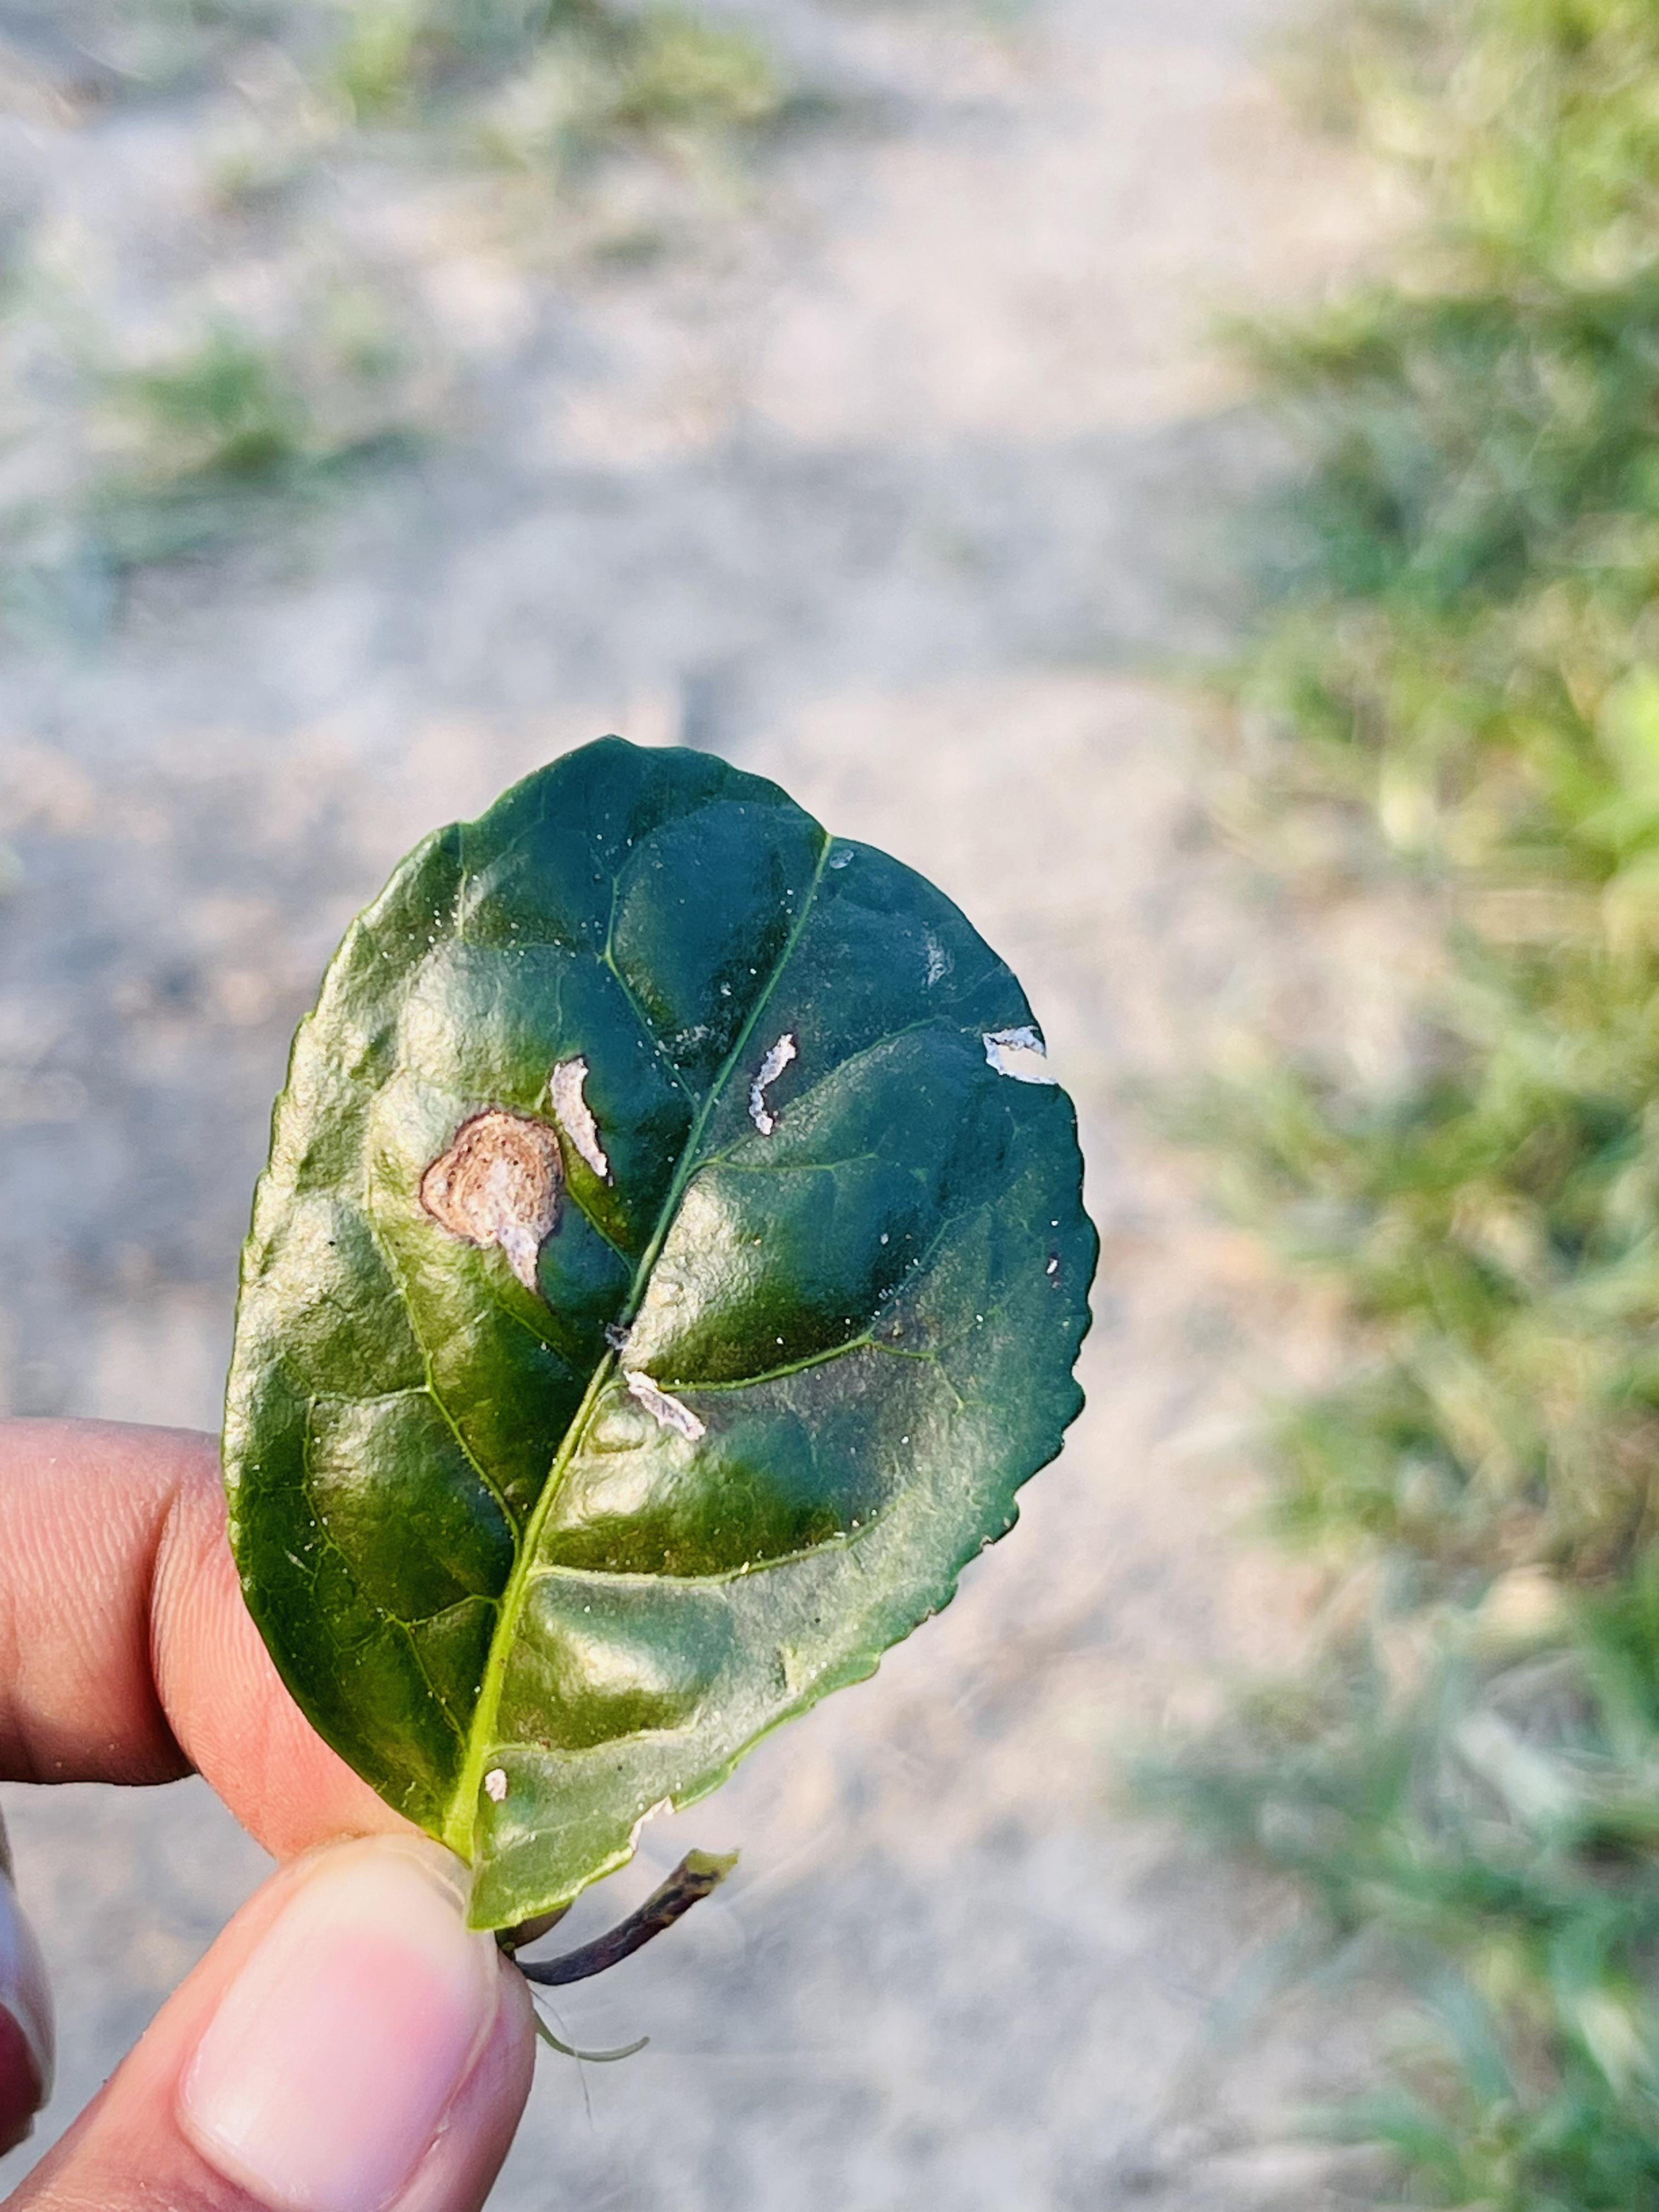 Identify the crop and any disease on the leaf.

tea, blight
